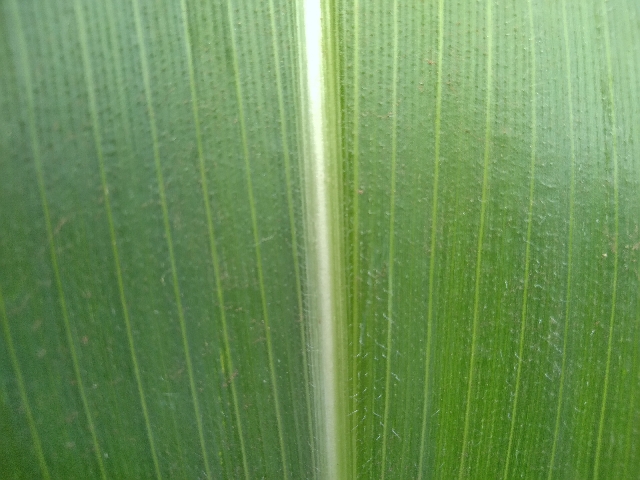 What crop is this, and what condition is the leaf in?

maize, healthy
